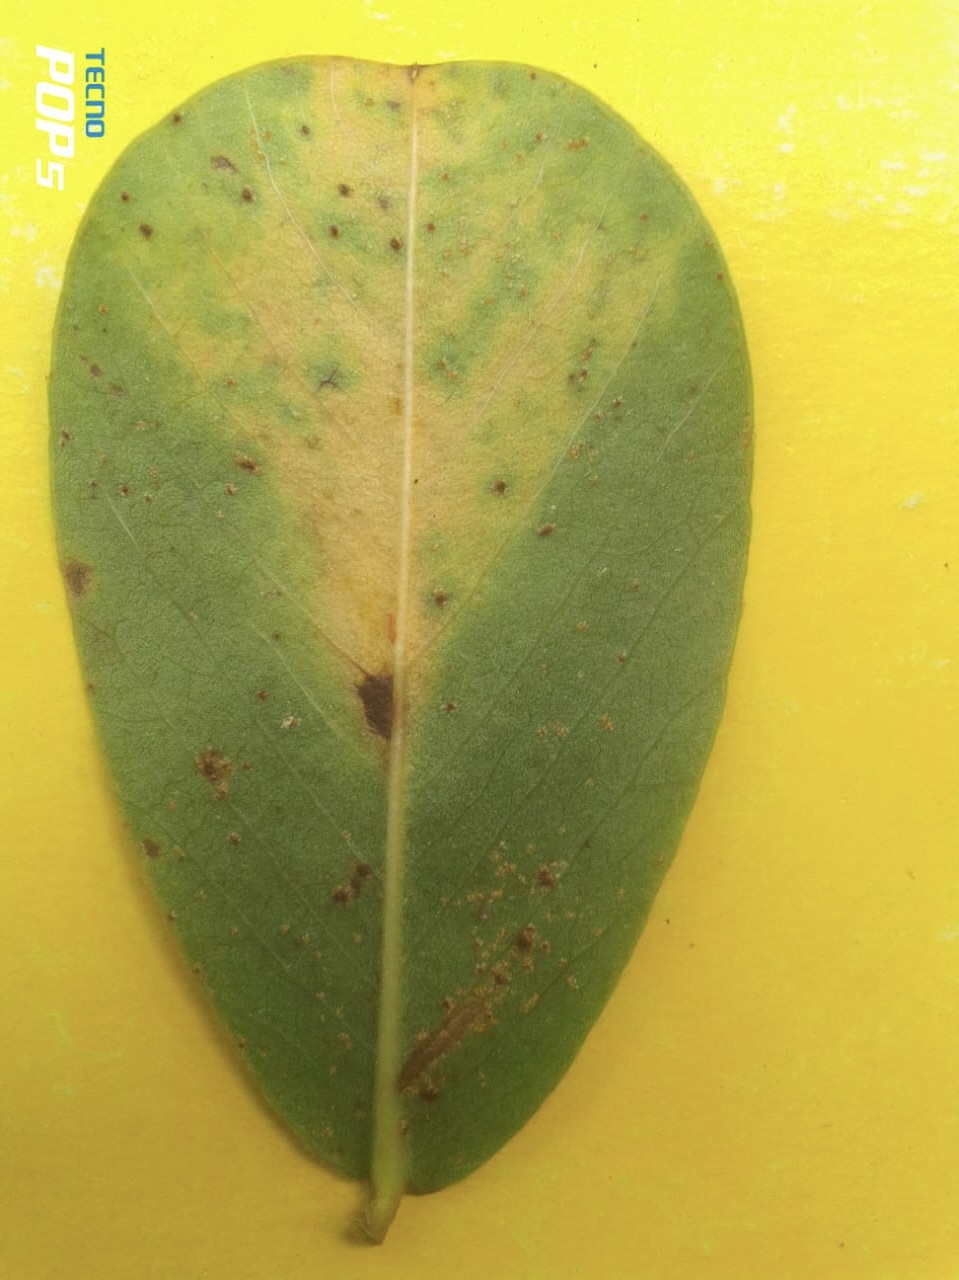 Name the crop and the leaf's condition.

peanut, nothapassalora personata
